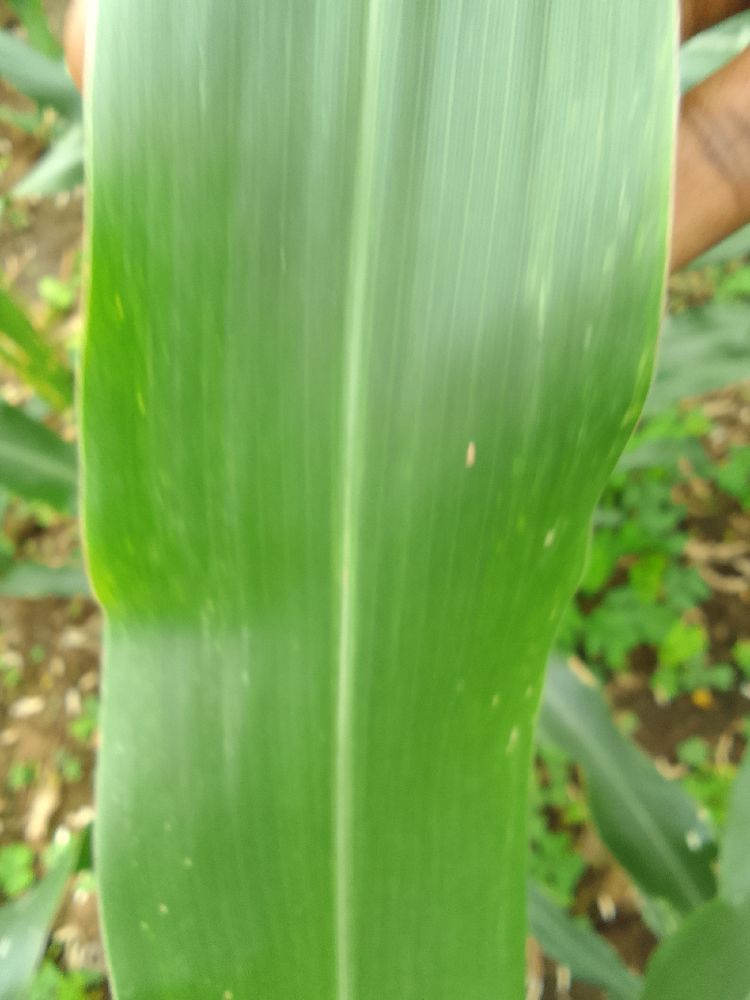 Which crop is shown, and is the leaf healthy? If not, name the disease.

maize, healthy
